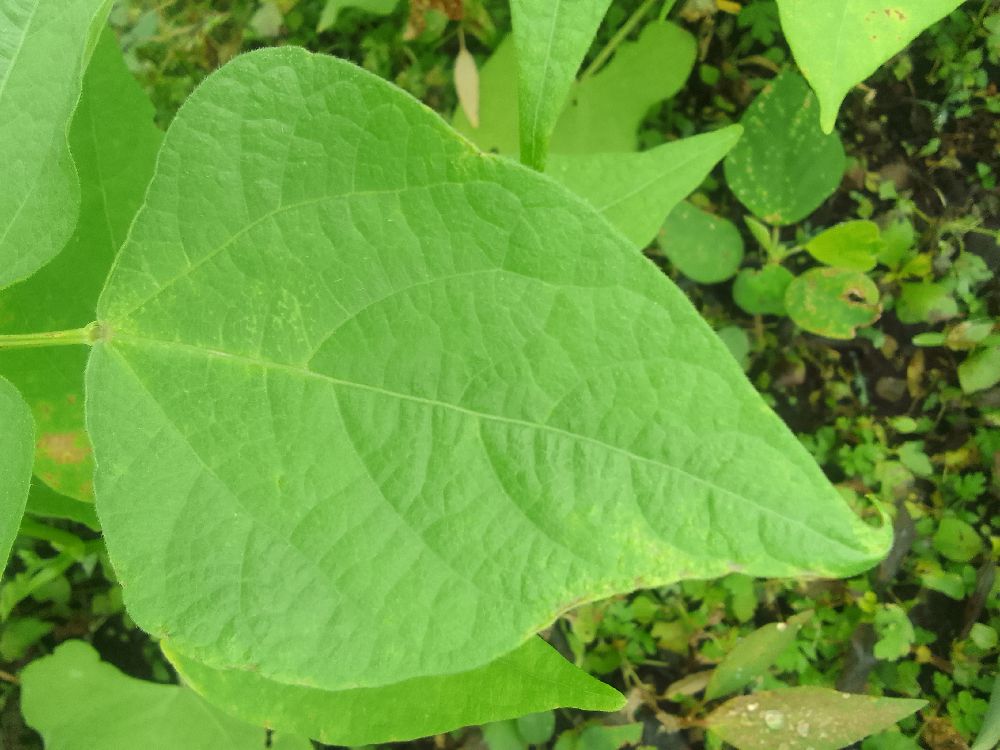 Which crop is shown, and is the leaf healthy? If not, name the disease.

common bean, healthy
